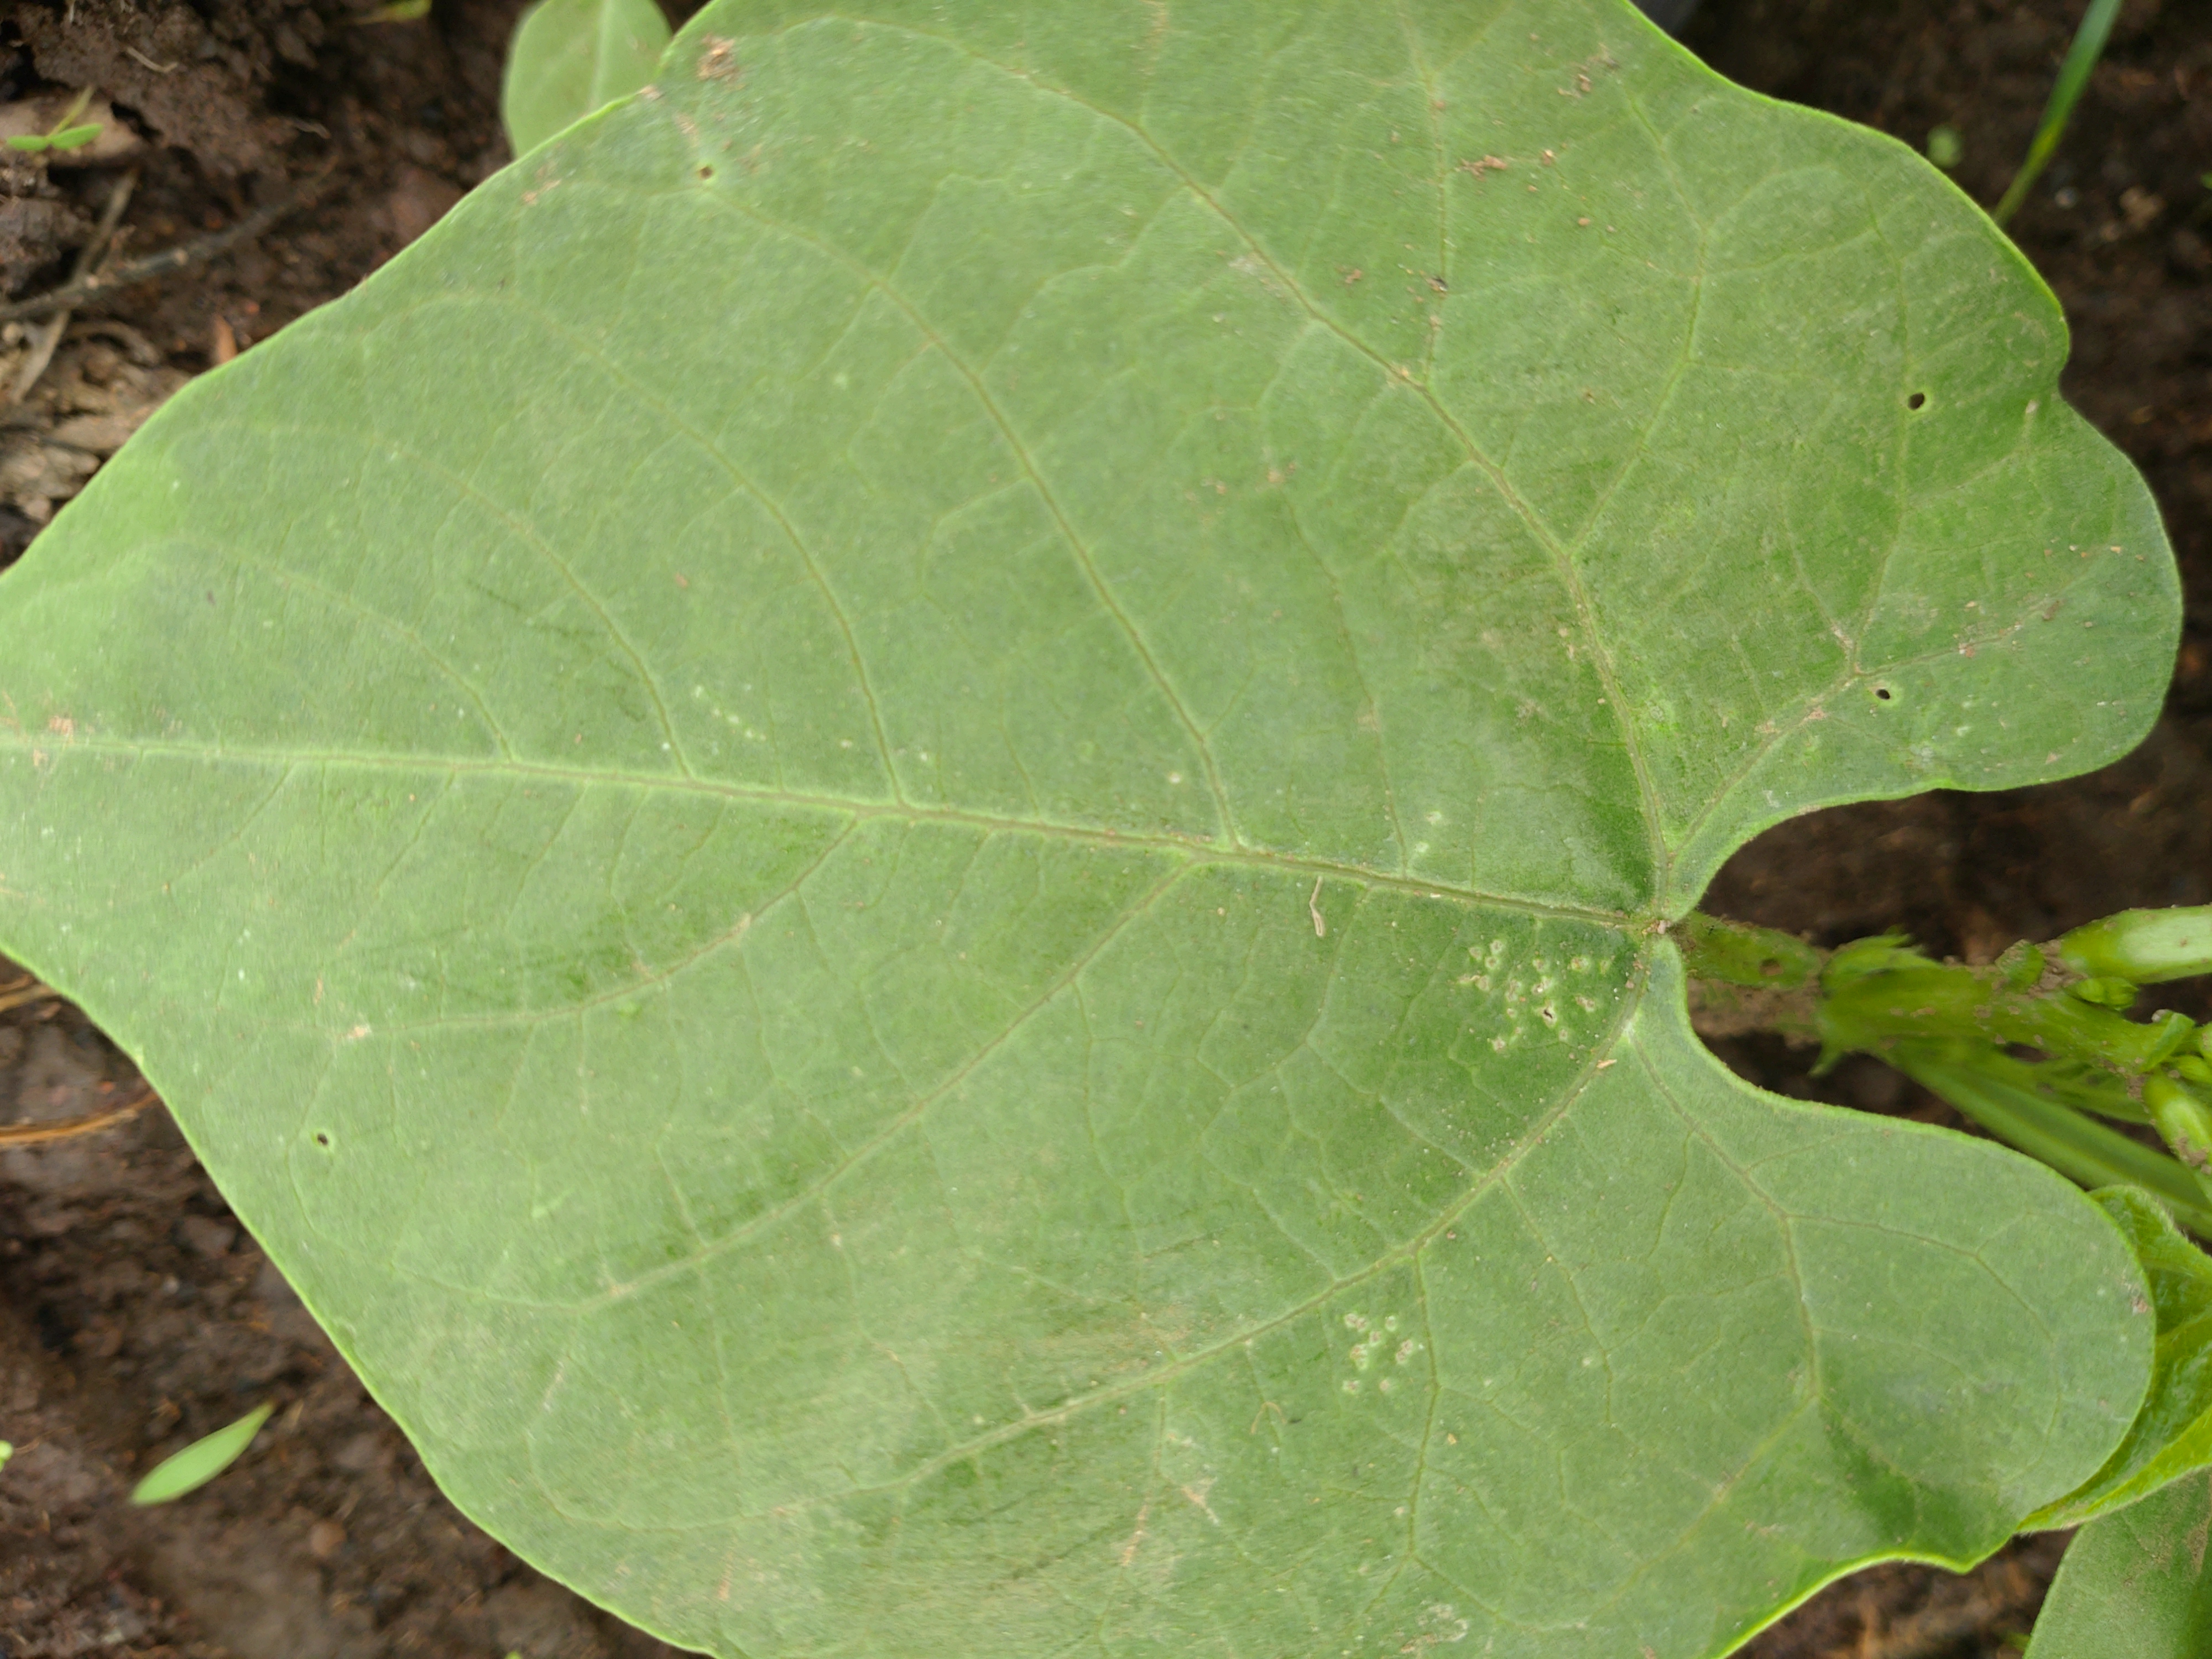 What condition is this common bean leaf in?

healthy
